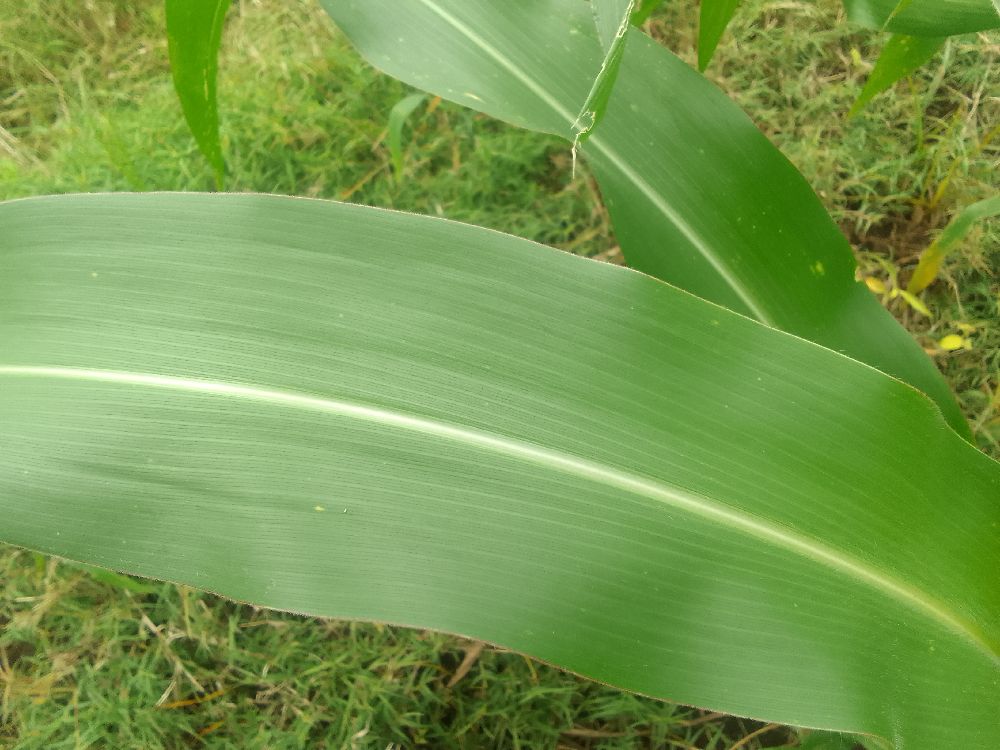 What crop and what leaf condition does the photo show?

maize, healthy
